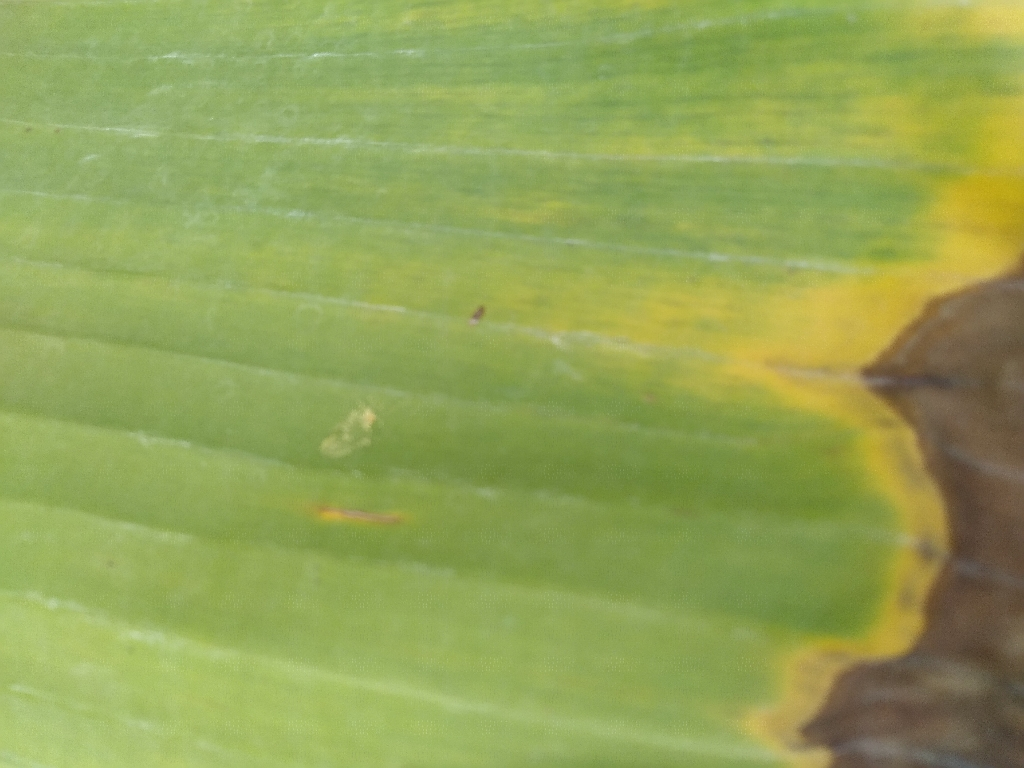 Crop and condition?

banana, fusarium wilt race 1
